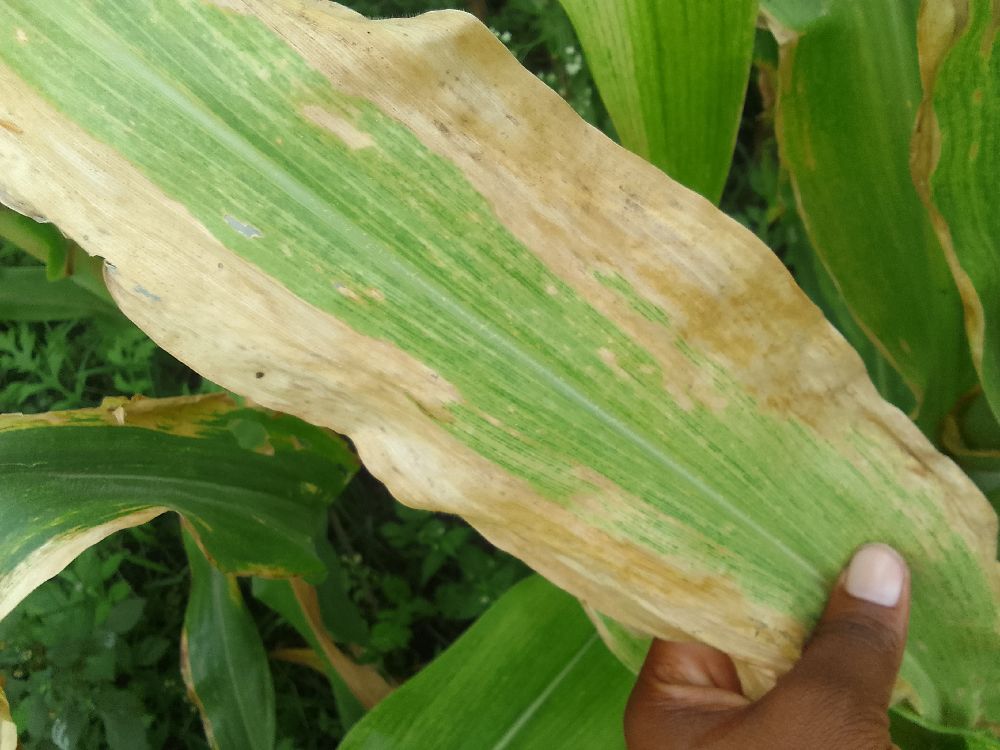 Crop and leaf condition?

maize, maize lethal necrosis
